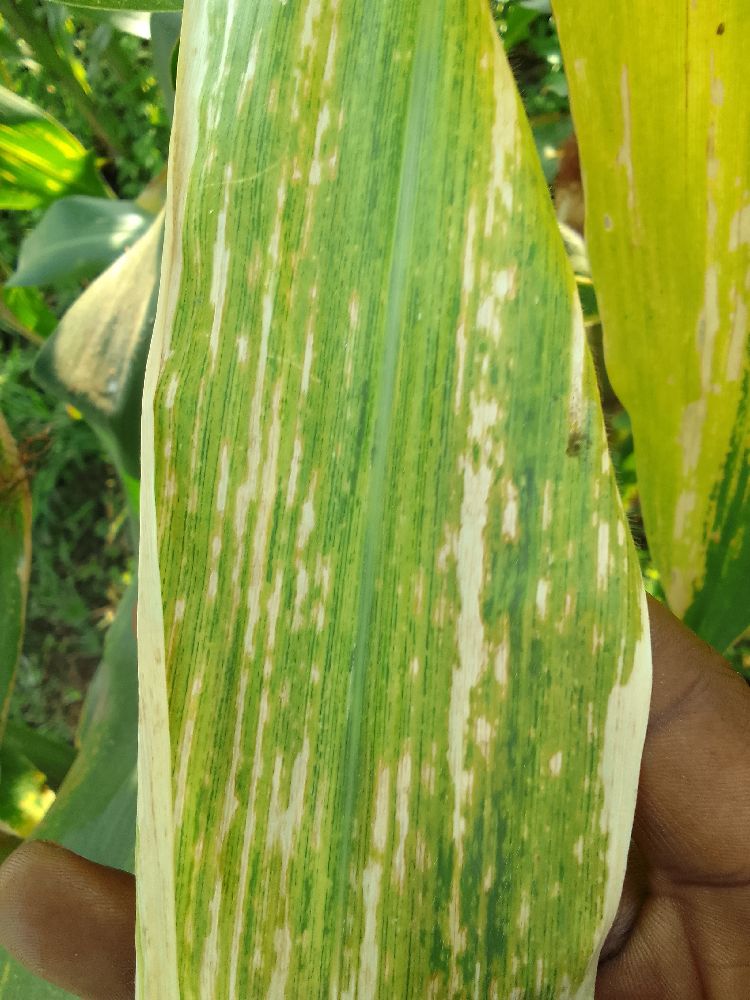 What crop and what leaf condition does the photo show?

maize, maize lethal necrosis
